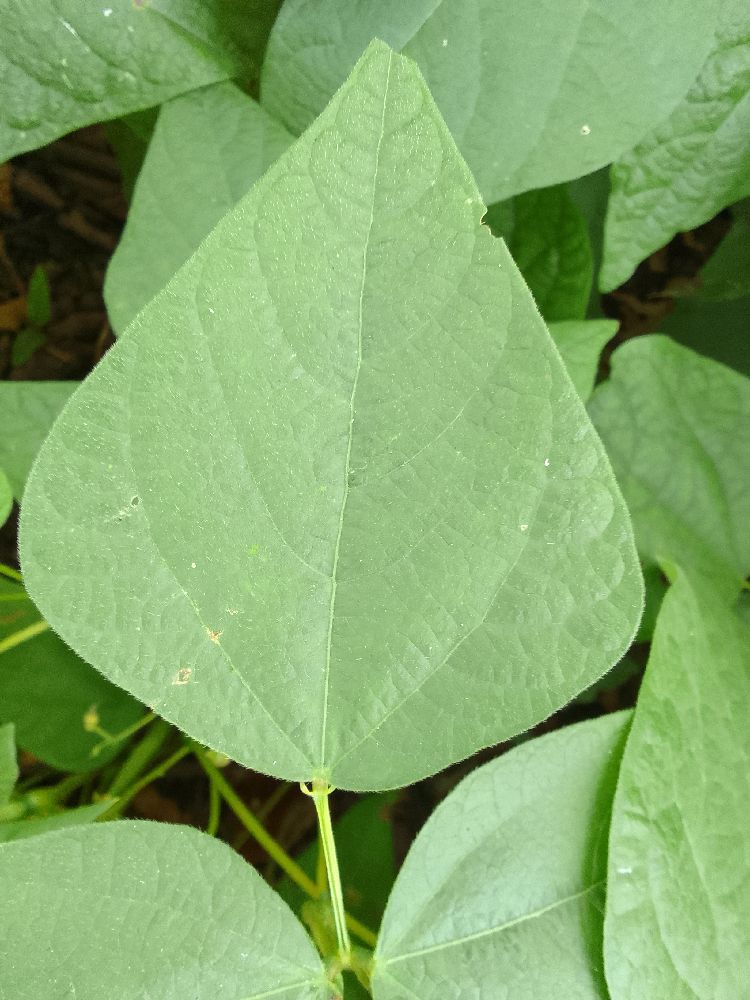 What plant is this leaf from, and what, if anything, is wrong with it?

common bean, healthy
